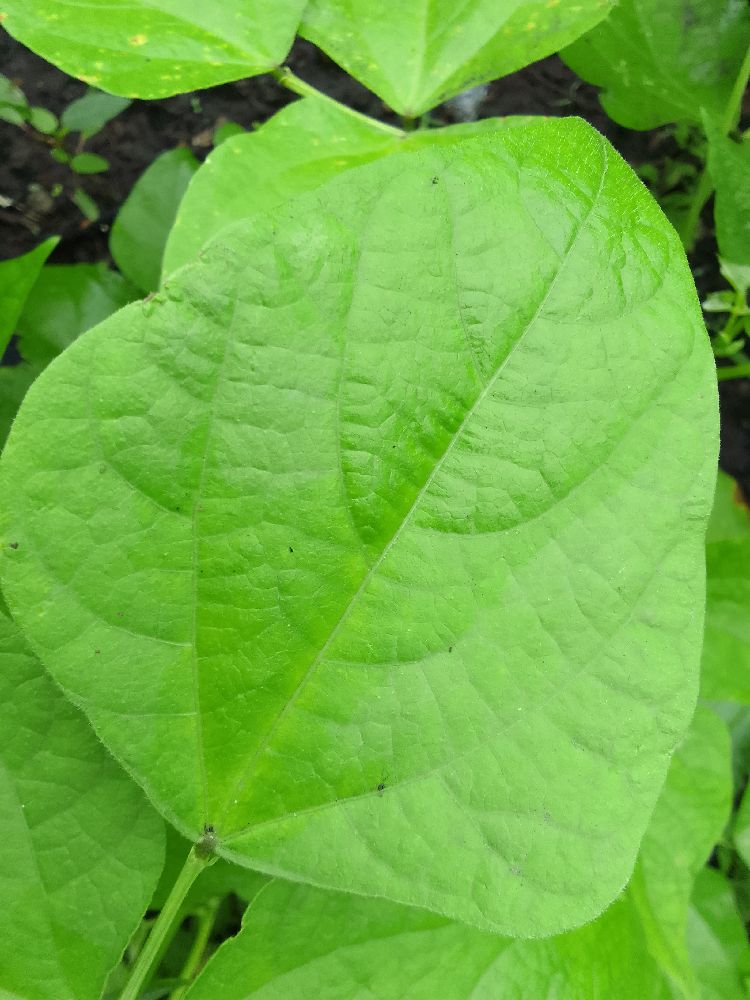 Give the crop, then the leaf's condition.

common bean, healthy
